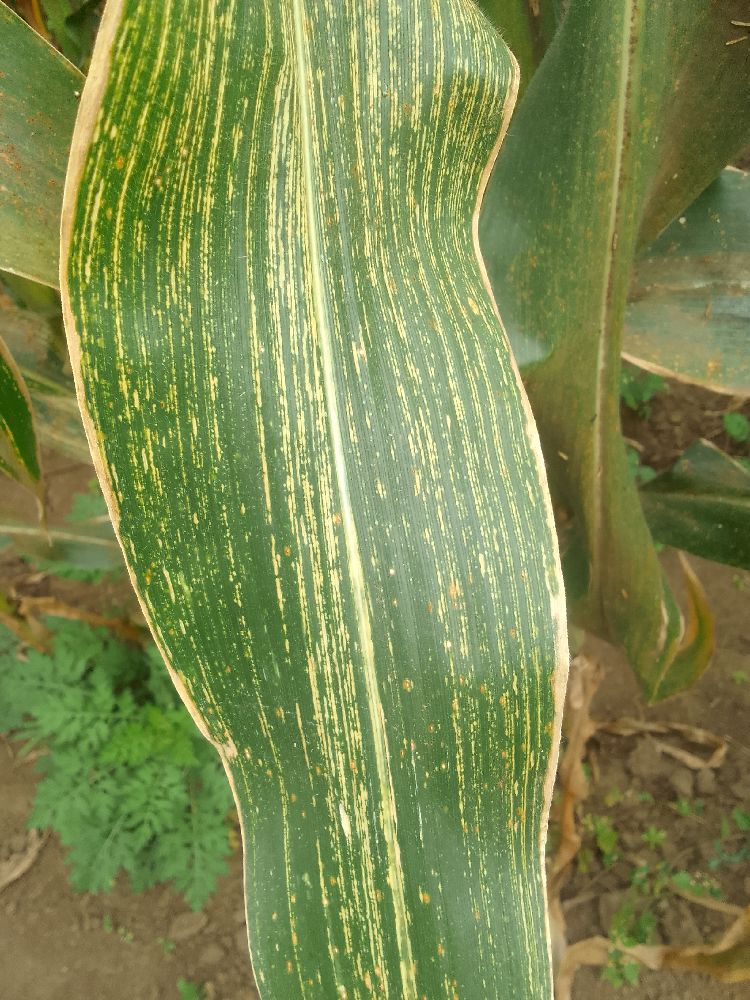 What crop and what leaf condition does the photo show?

maize, maize streak virus
